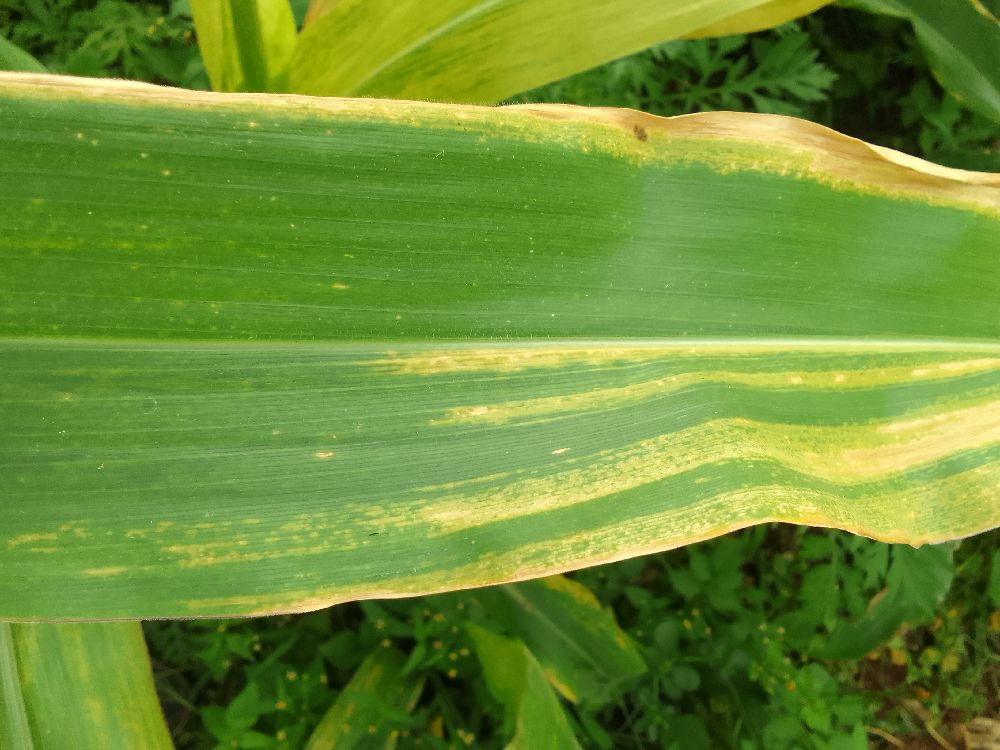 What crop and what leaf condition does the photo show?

maize, maize lethal necrosis
